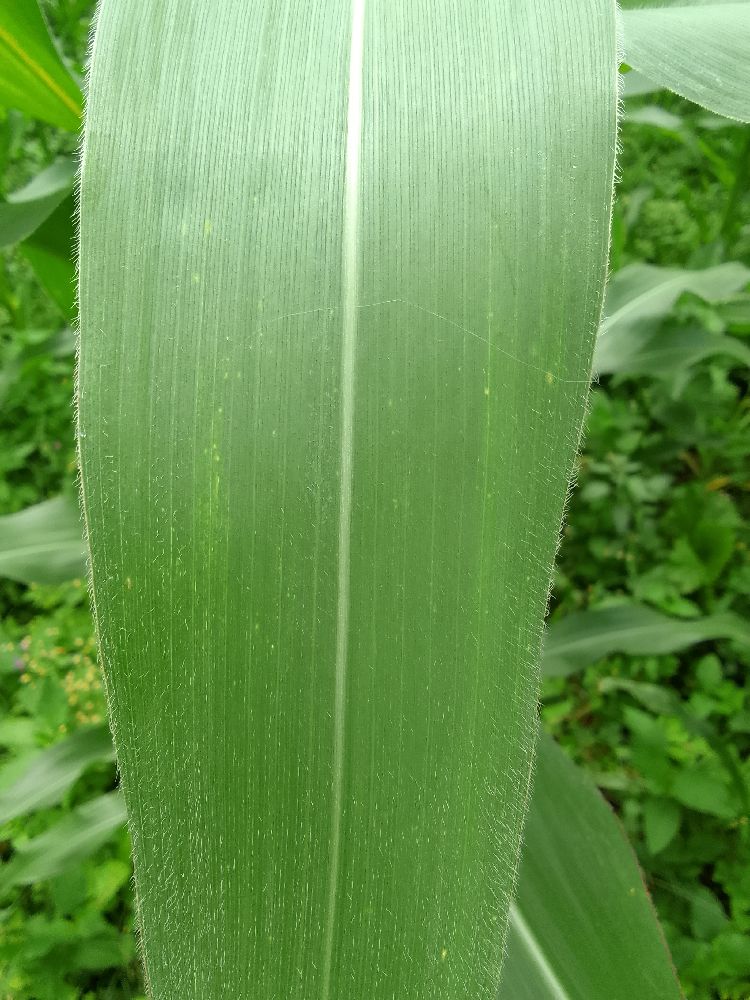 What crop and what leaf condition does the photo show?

maize, healthy
